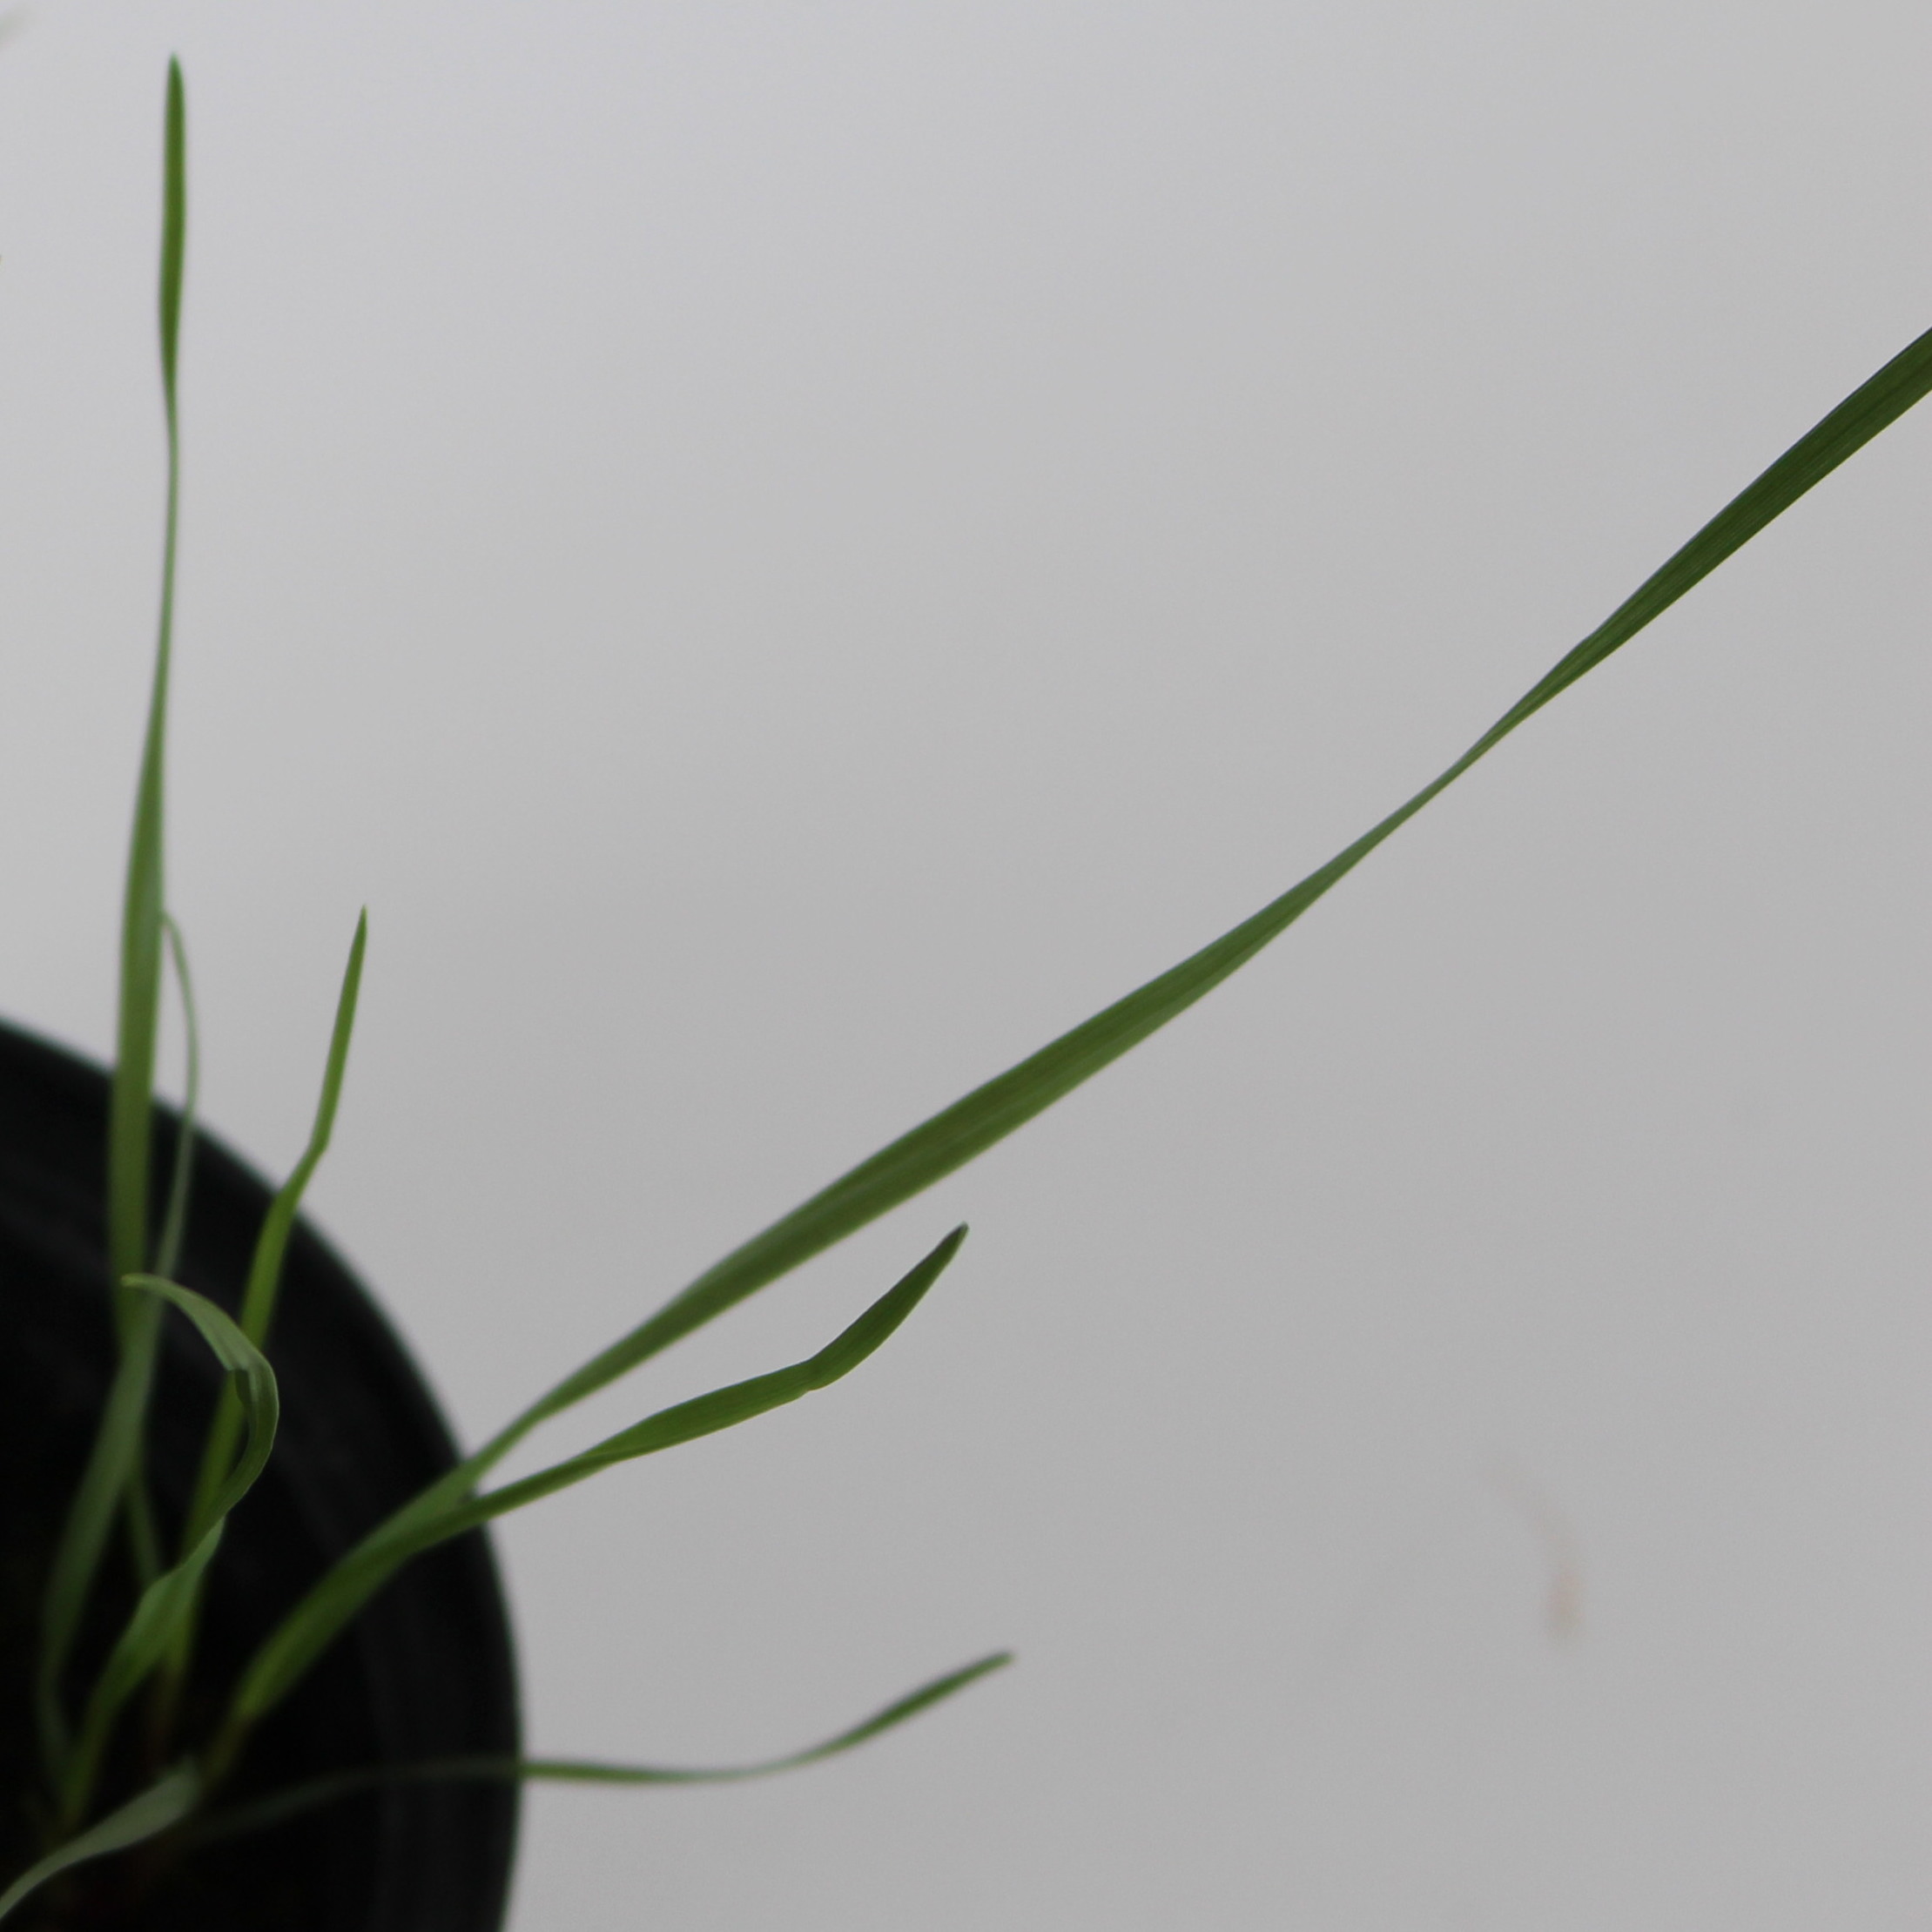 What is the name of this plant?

Lolium multiflorum
